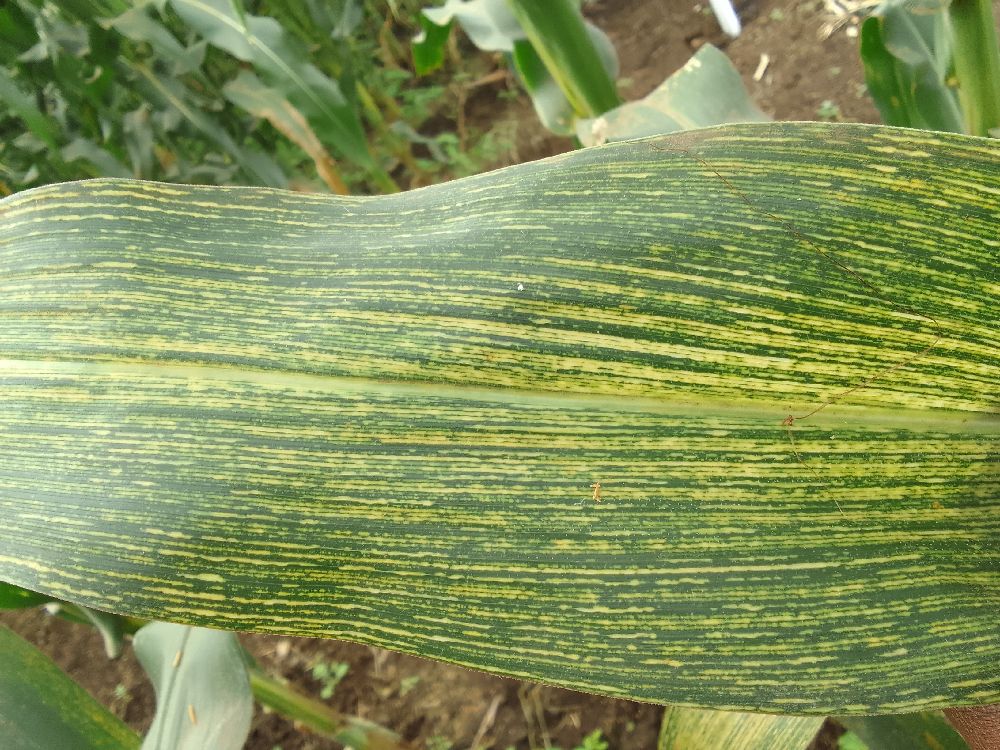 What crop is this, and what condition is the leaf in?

maize, maize streak virus
